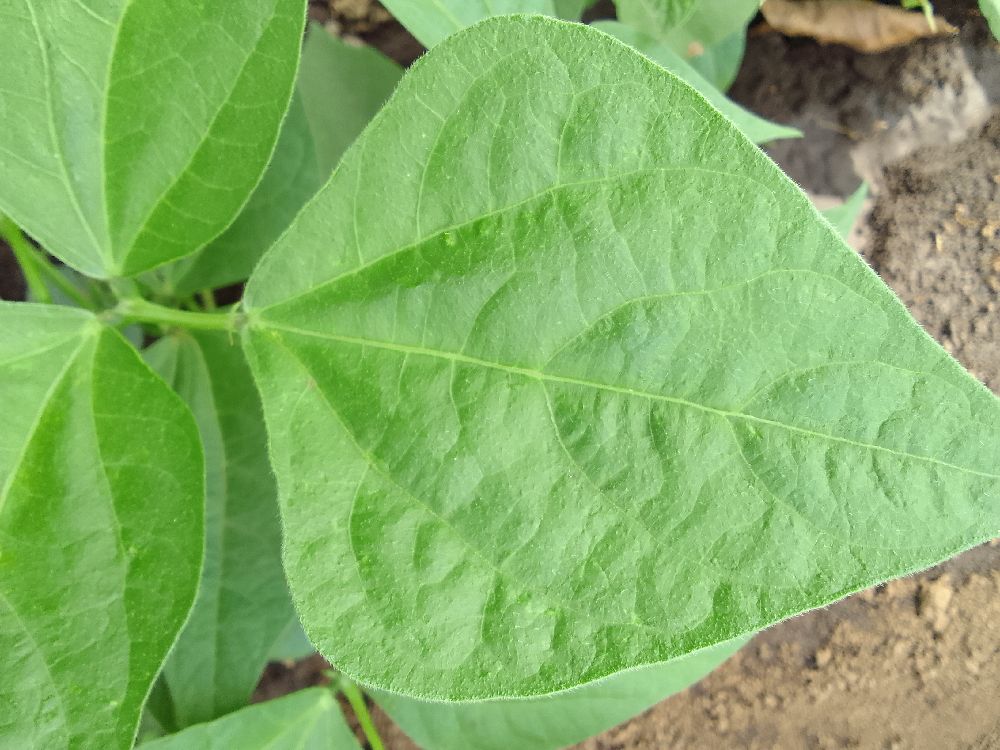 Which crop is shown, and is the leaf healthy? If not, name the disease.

common bean, healthy
